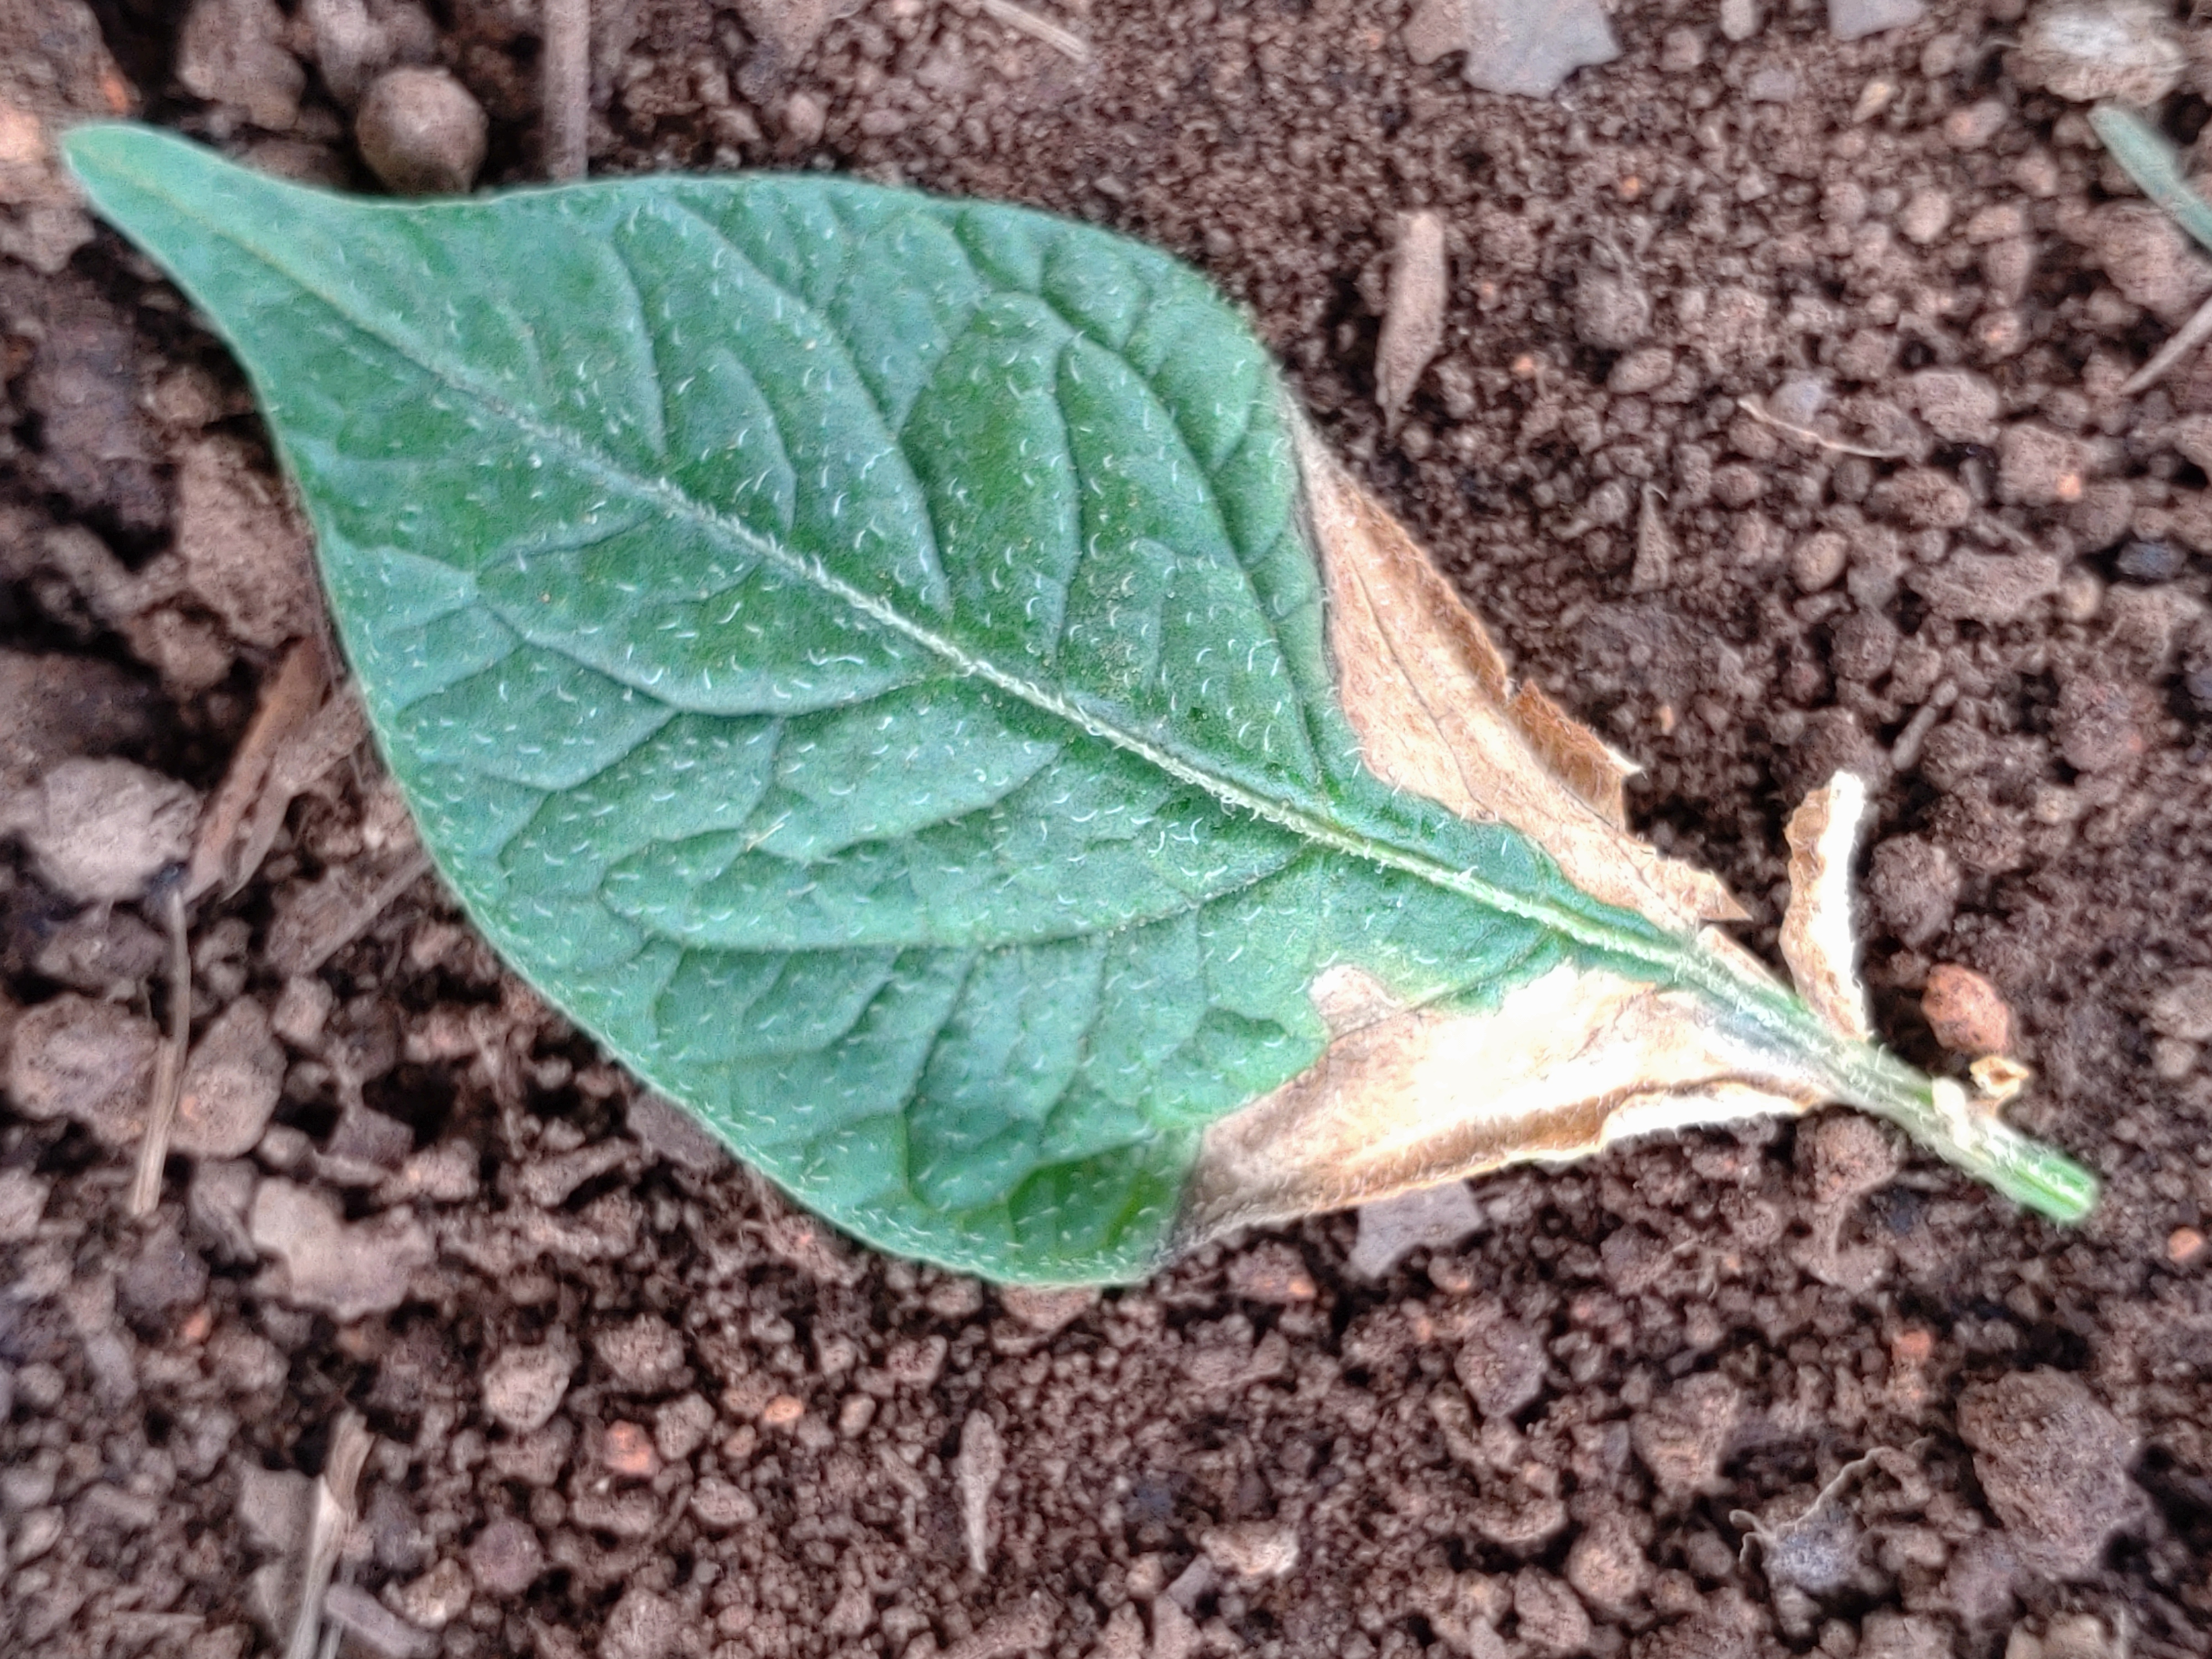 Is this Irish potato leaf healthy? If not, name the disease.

early blight
